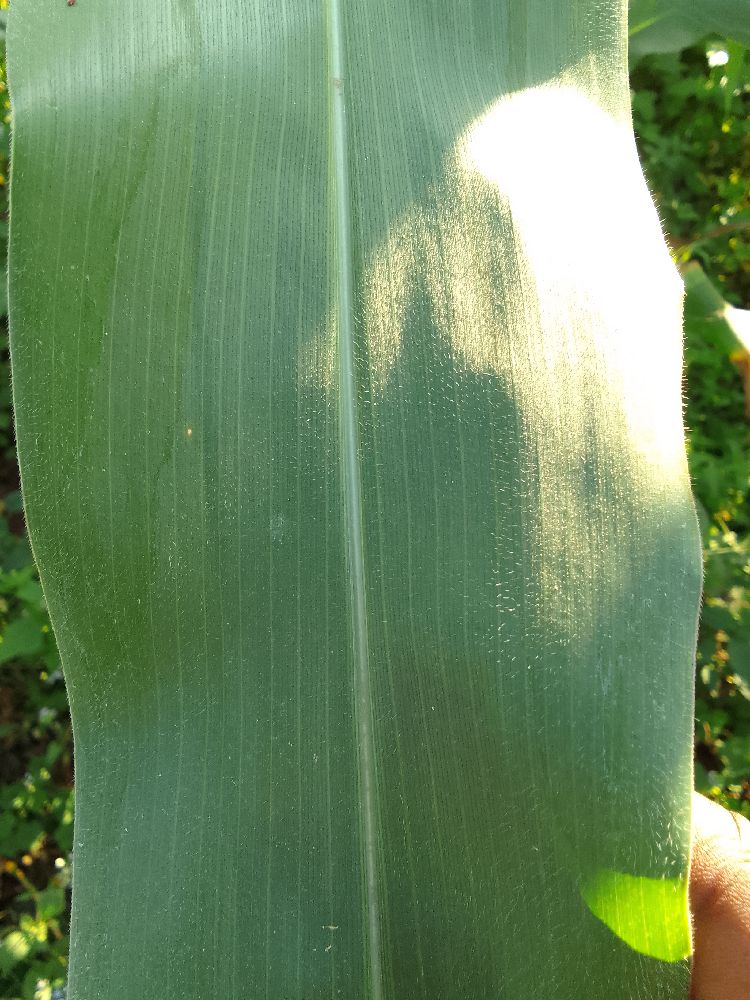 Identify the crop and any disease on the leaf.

maize, healthy
